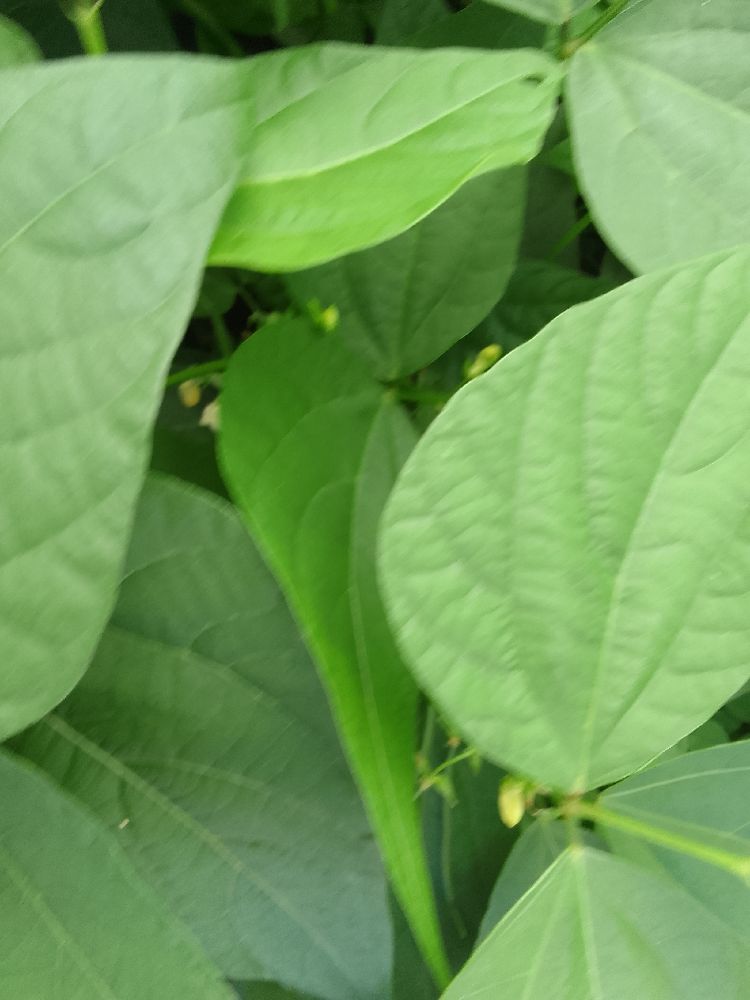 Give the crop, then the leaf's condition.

common bean, healthy
